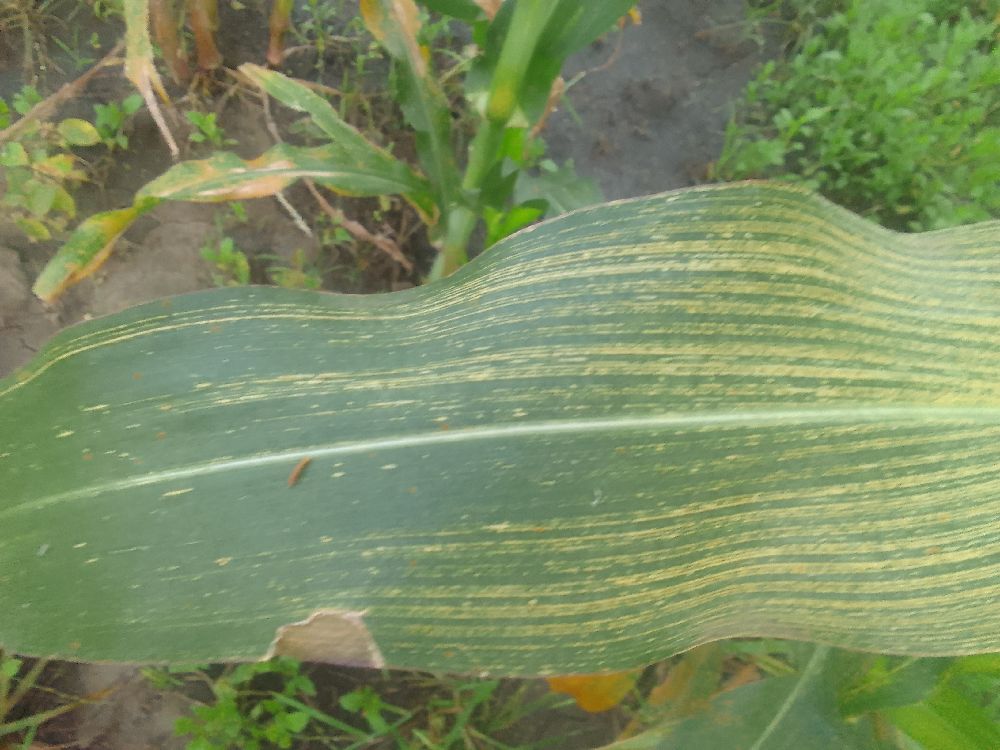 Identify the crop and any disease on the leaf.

maize, maize streak virus
